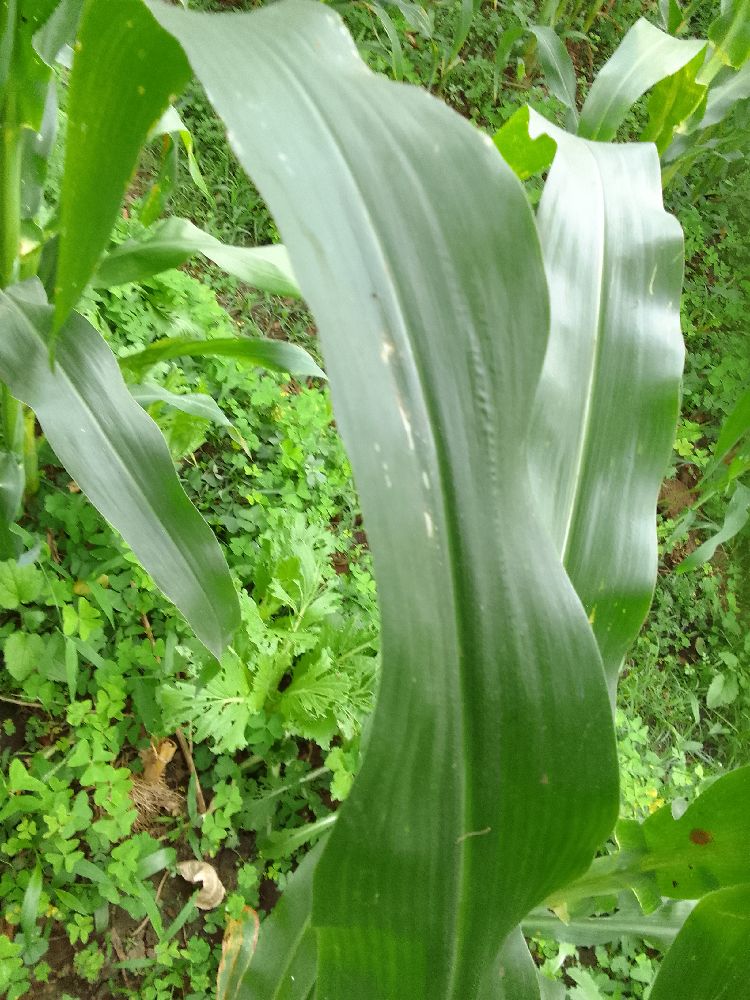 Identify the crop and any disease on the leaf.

maize, healthy
